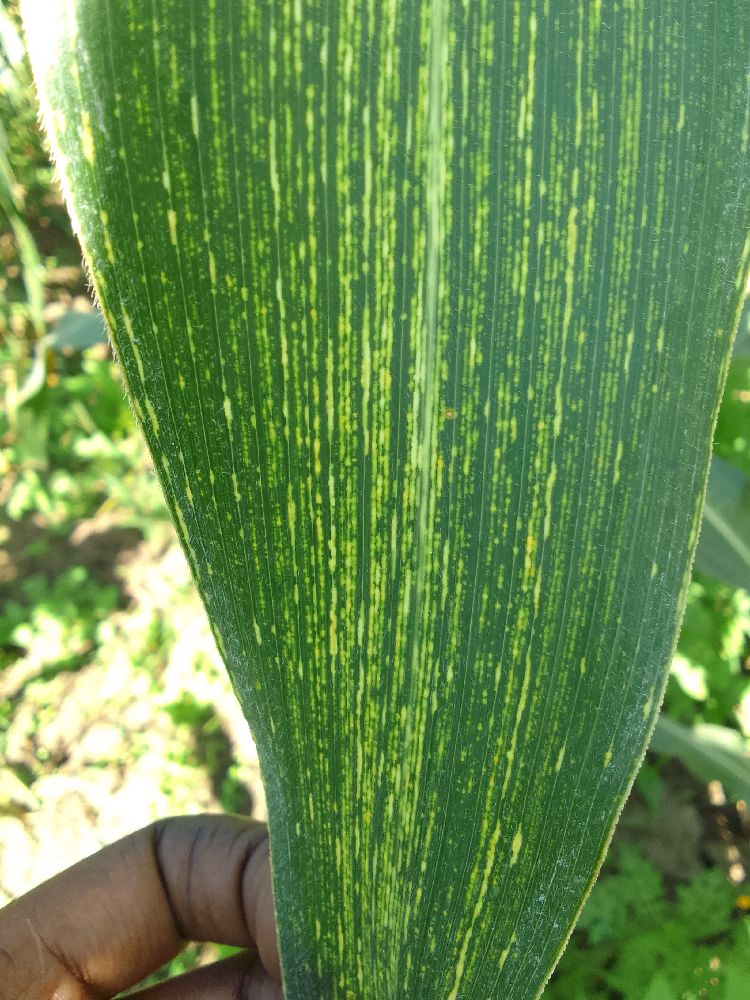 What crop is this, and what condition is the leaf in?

maize, maize streak virus
